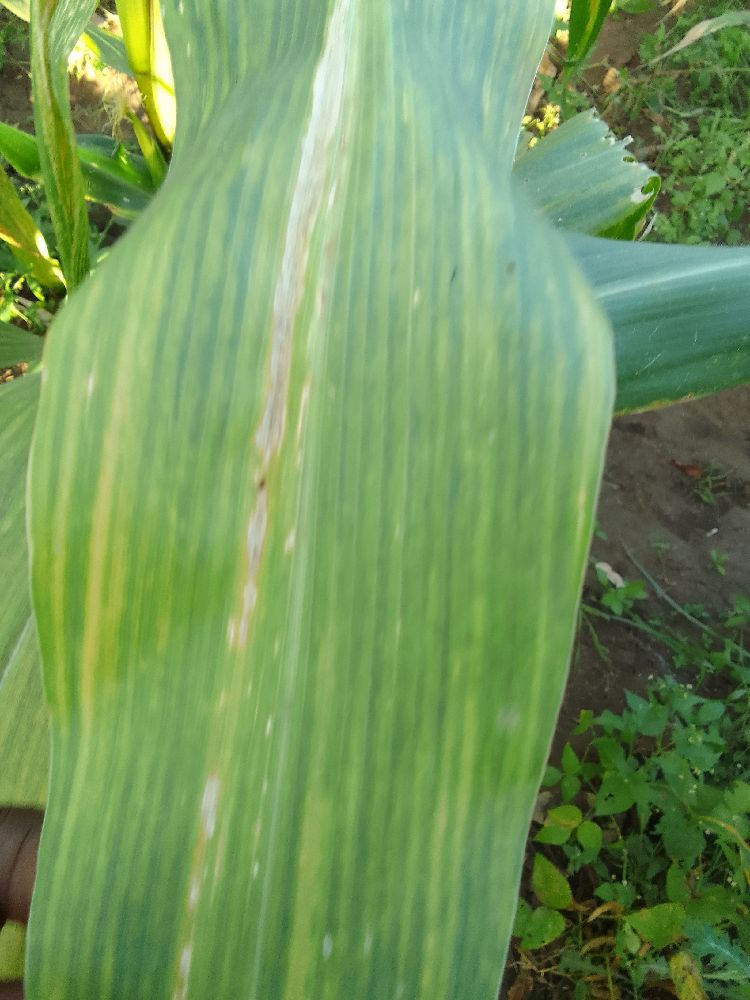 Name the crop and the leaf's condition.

maize, maize lethal necrosis
